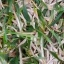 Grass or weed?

grass
